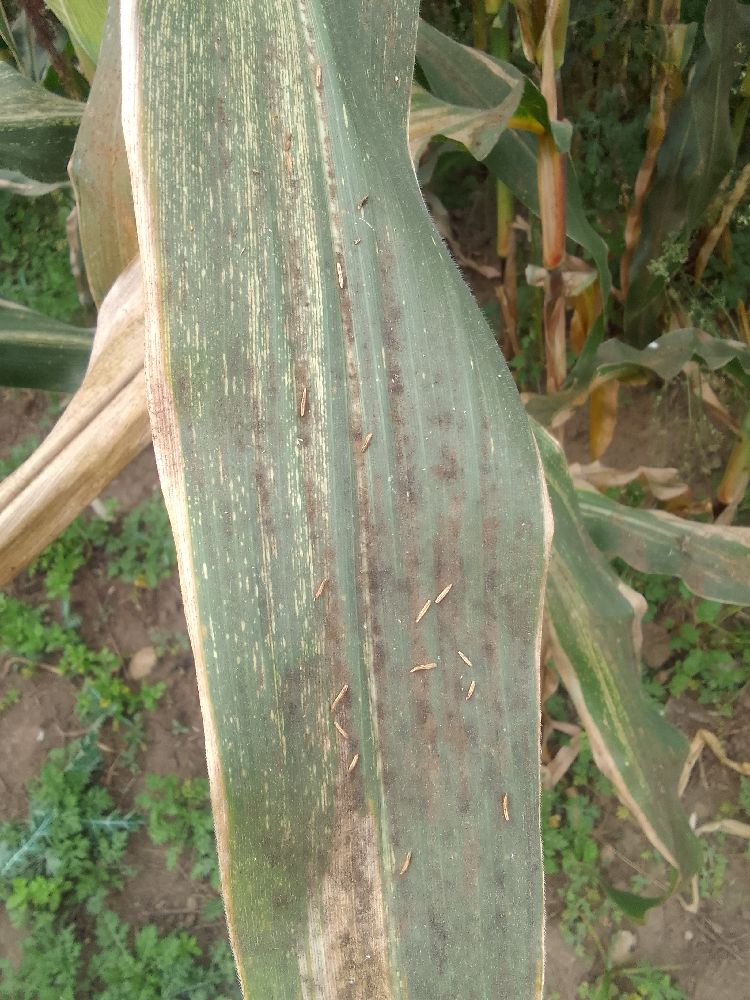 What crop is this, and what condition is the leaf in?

maize, maize streak virus
